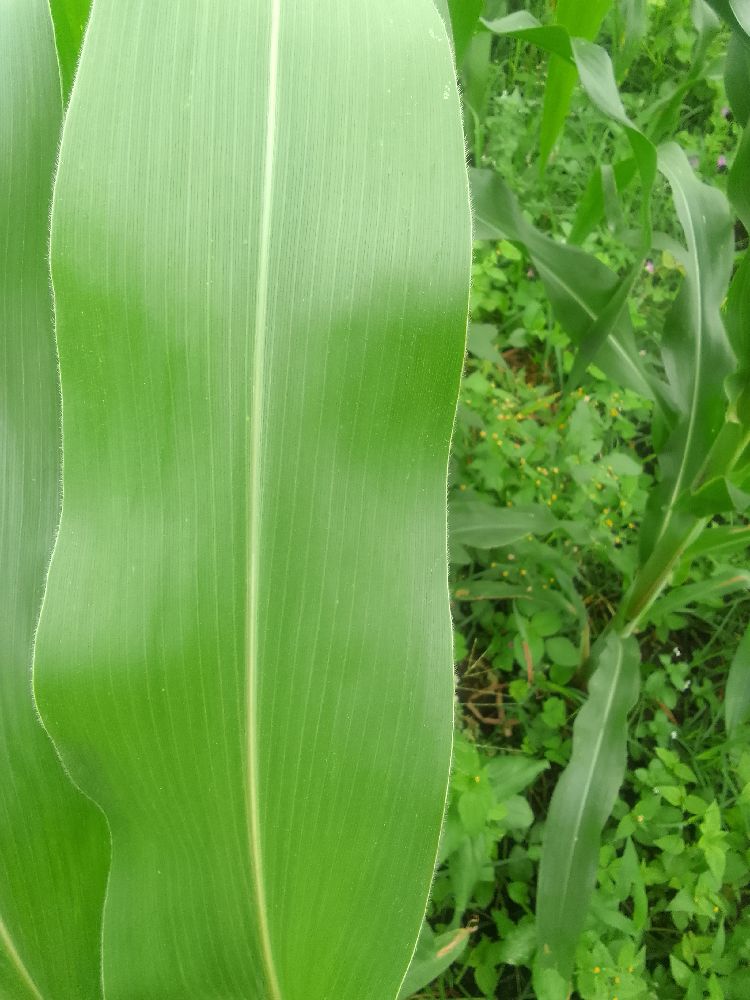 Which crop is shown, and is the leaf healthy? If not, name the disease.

maize, healthy
